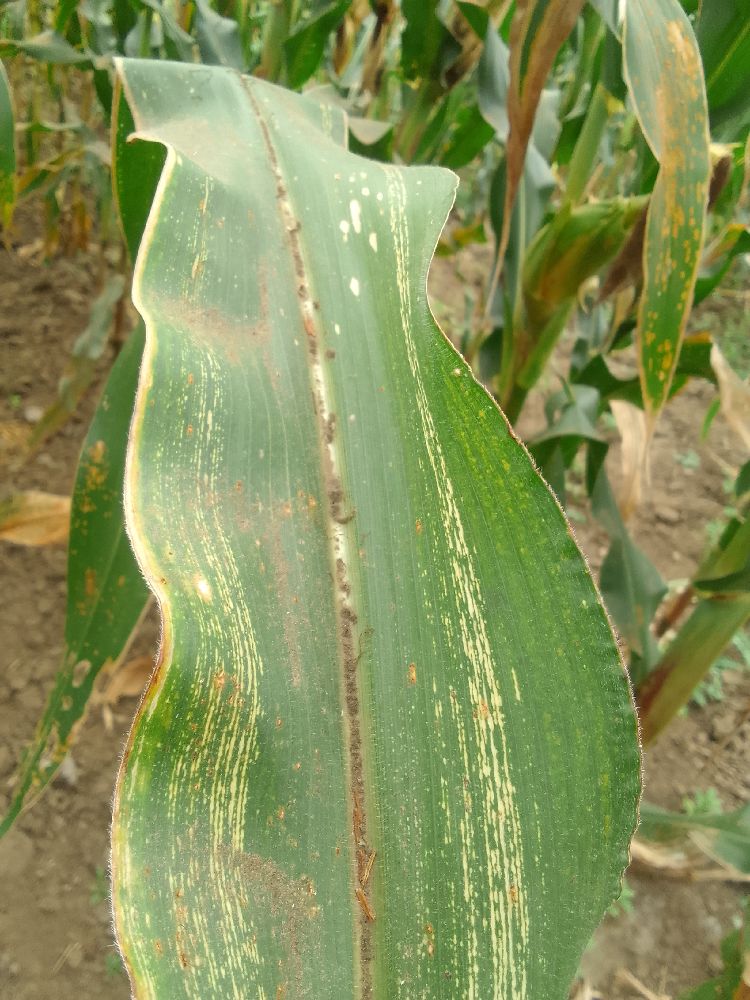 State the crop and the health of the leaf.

maize, maize streak virus
